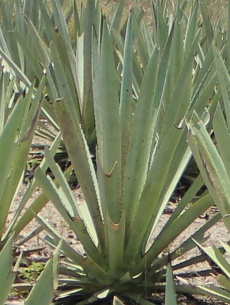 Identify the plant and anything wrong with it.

agave, spotted
